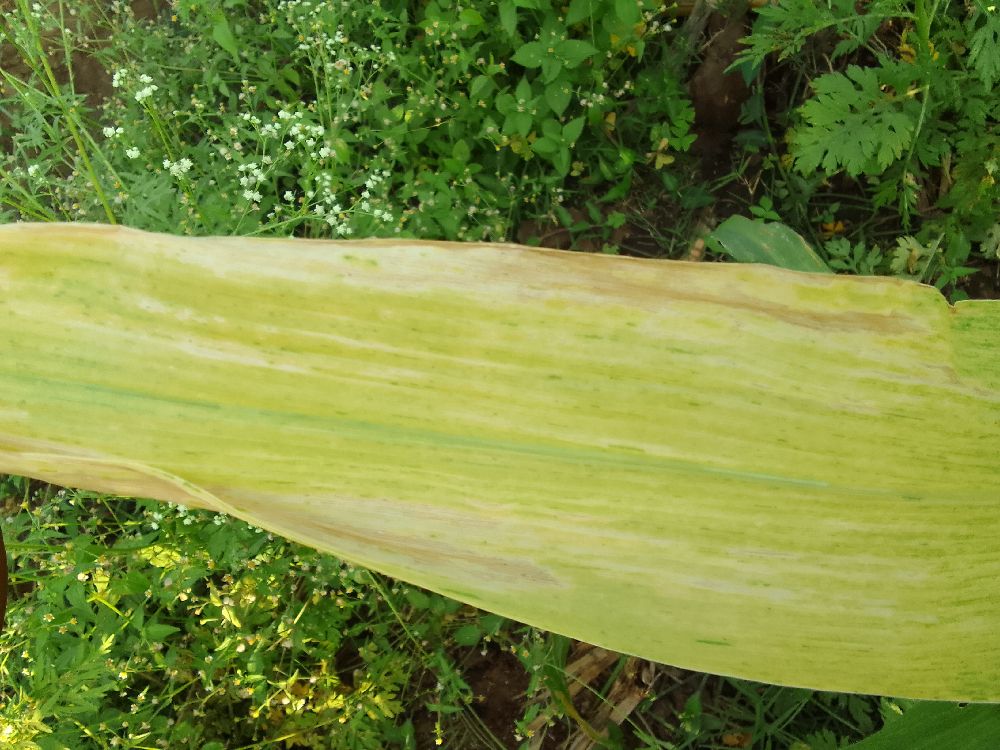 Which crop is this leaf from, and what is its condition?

maize, maize lethal necrosis
